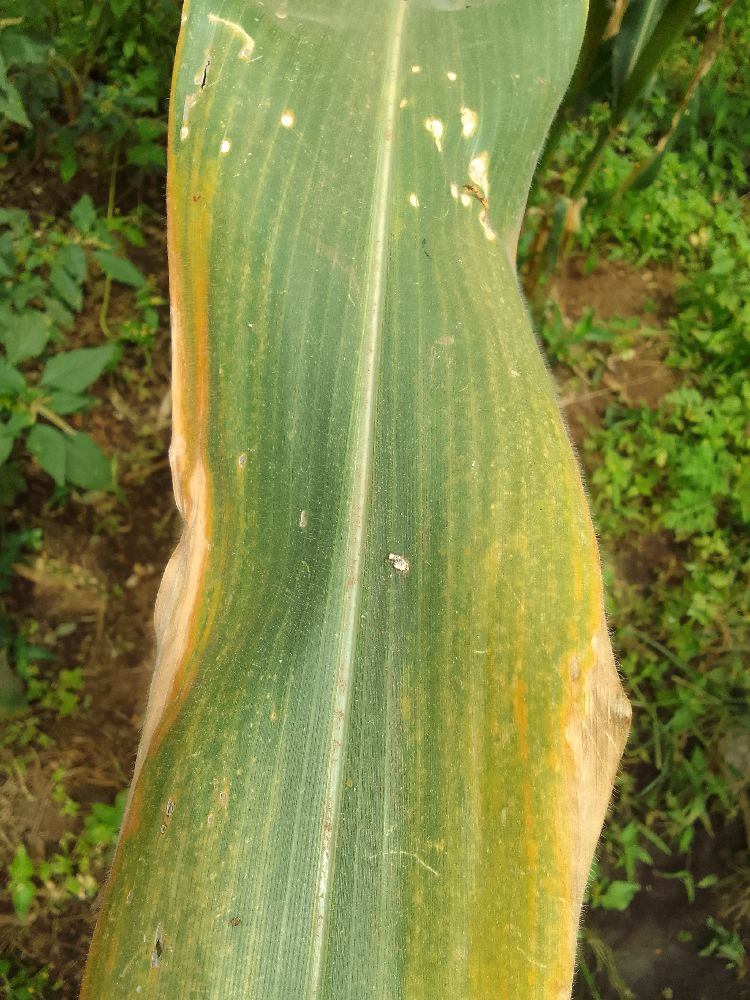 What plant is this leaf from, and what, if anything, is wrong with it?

maize, maize lethal necrosis
